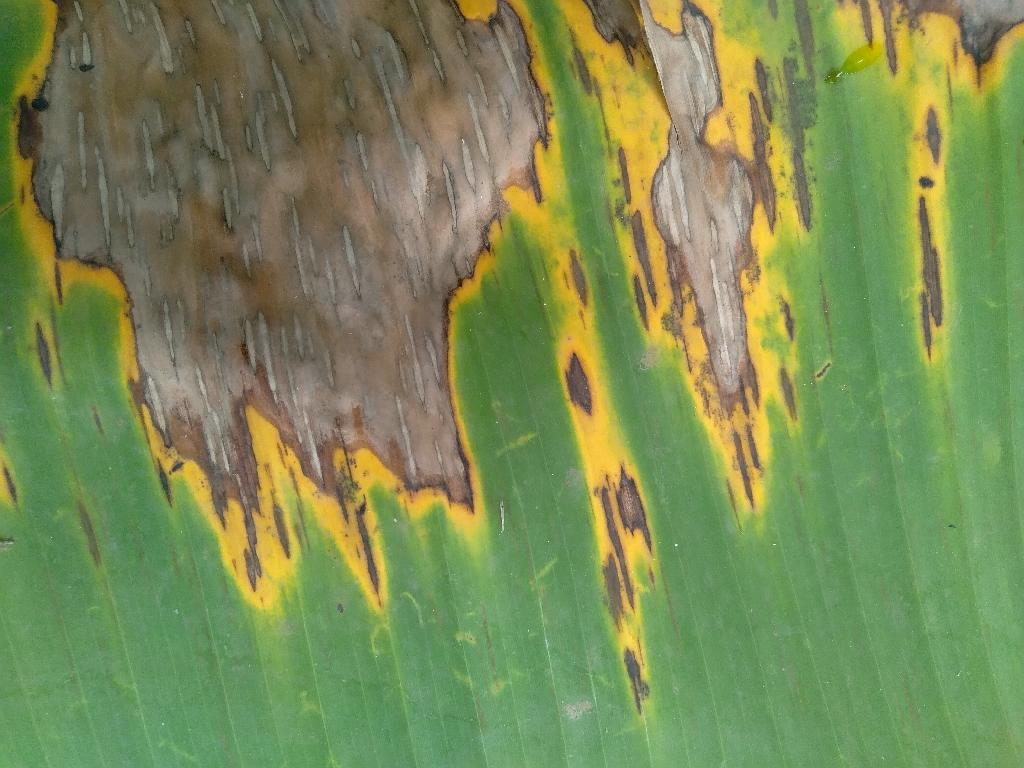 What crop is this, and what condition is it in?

banana, black sigatoka
